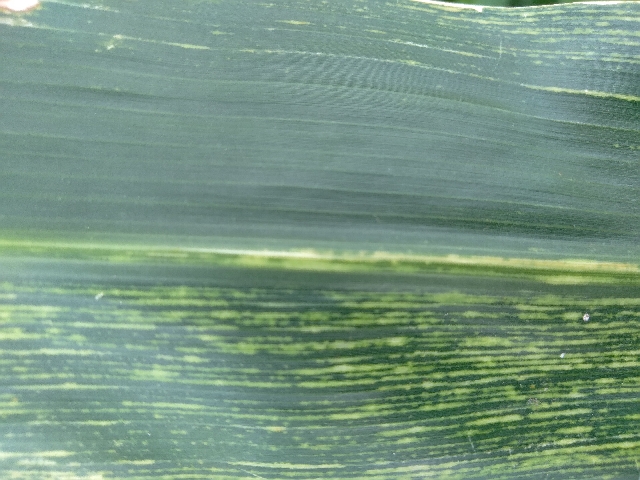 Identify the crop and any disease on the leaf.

maize, maize streak virus
